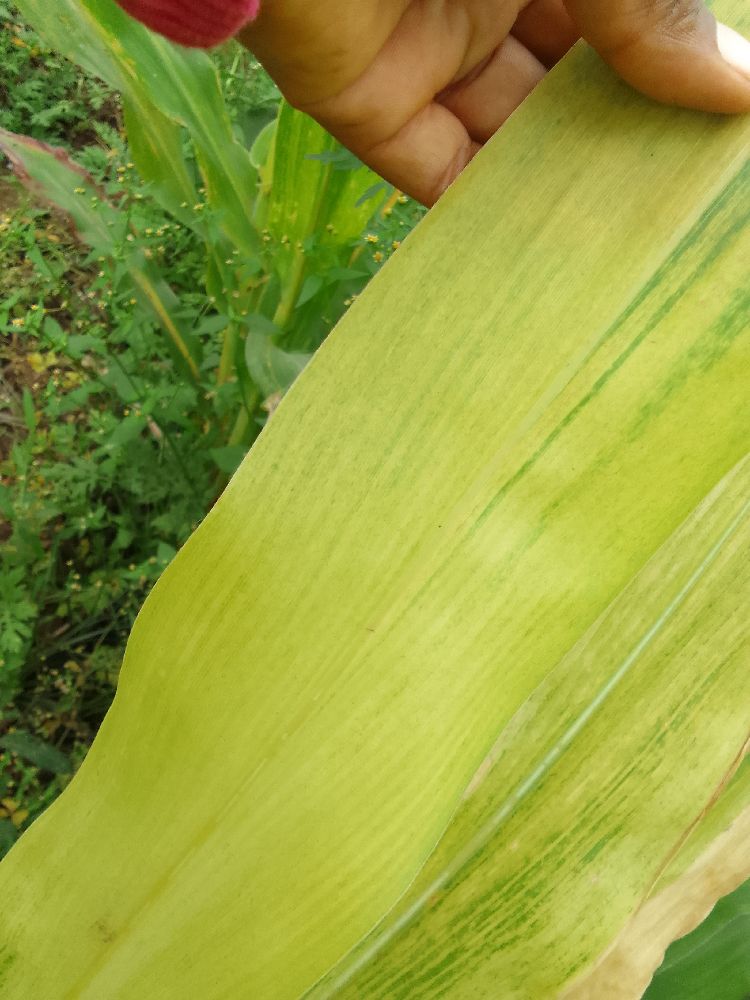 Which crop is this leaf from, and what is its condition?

maize, maize lethal necrosis
